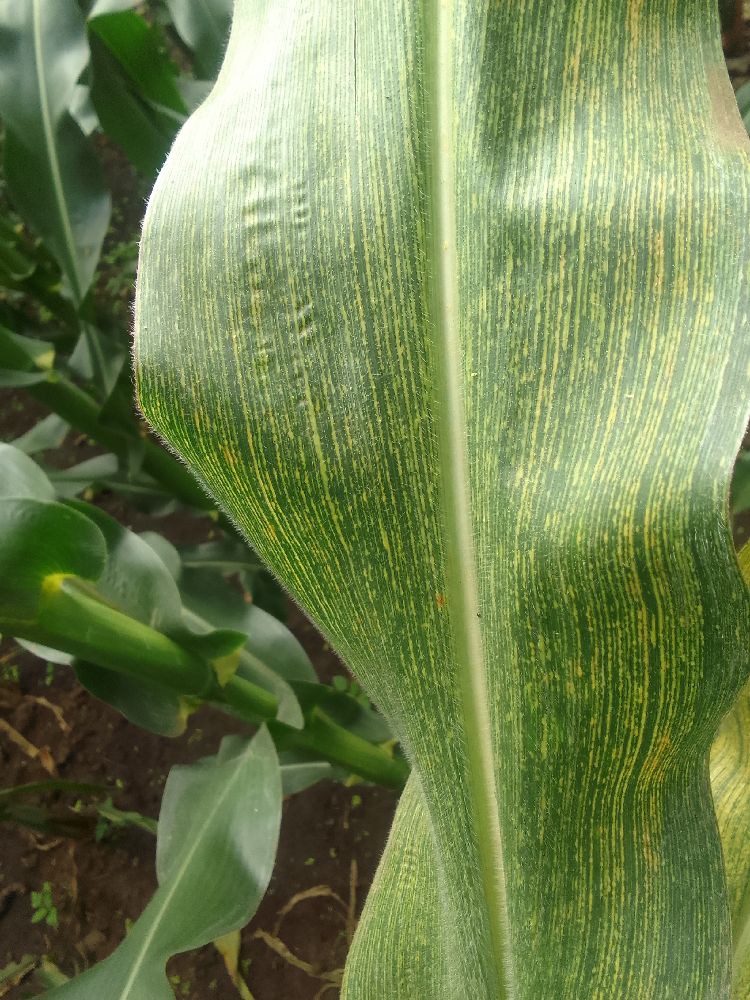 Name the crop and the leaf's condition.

maize, maize streak virus
